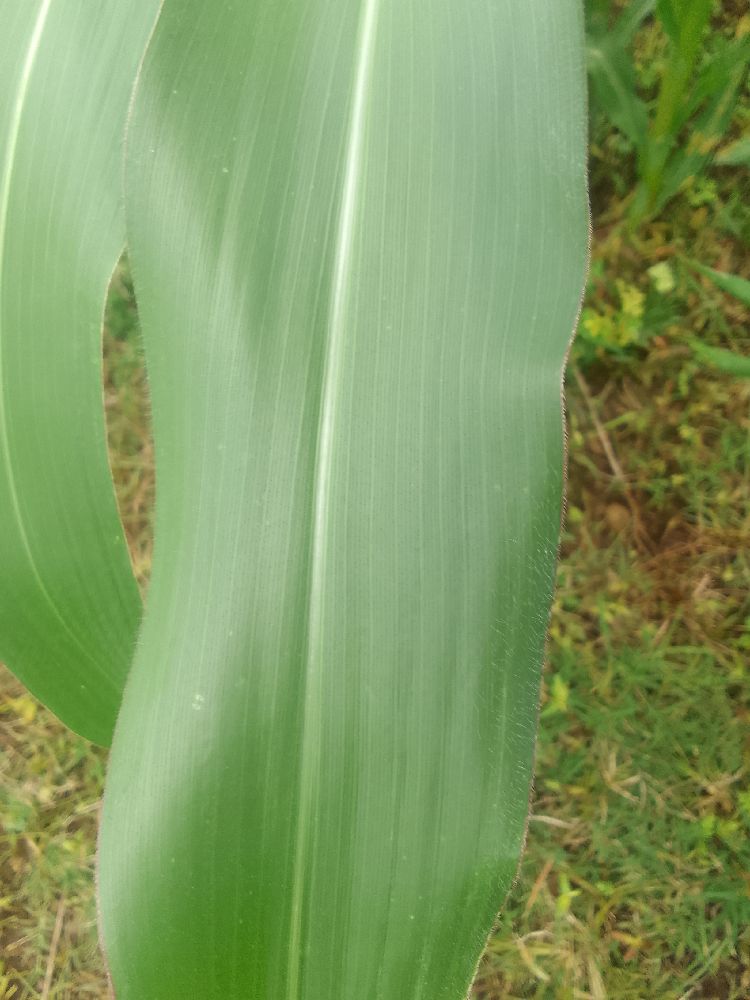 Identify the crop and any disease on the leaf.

maize, healthy
